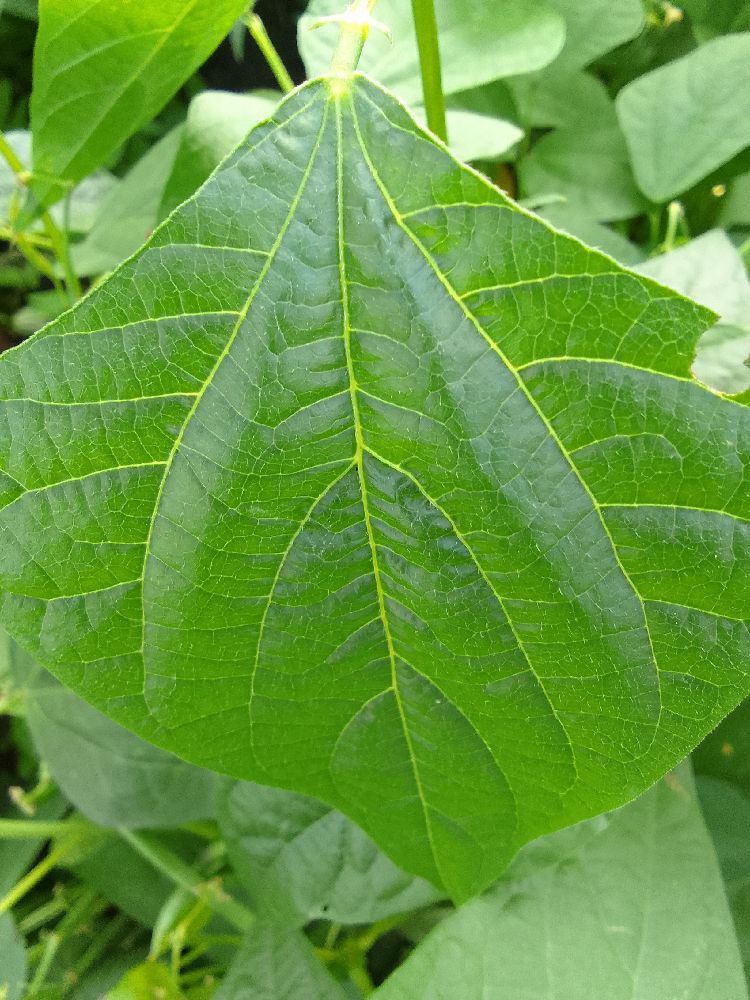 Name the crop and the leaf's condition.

common bean, healthy
